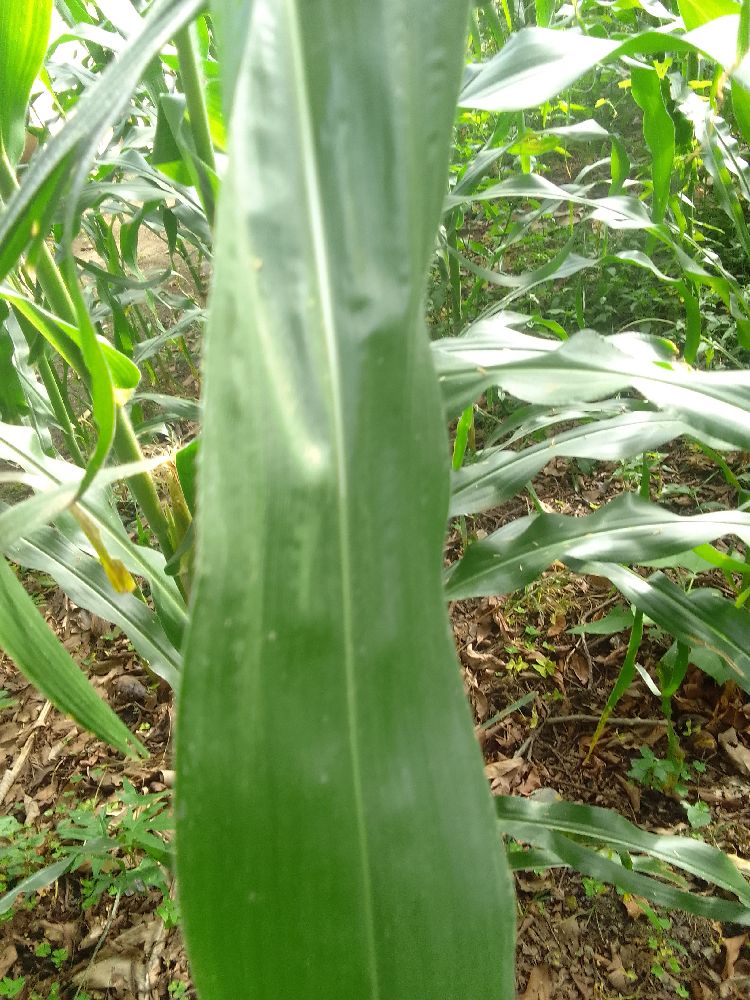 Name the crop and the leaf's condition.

maize, healthy
